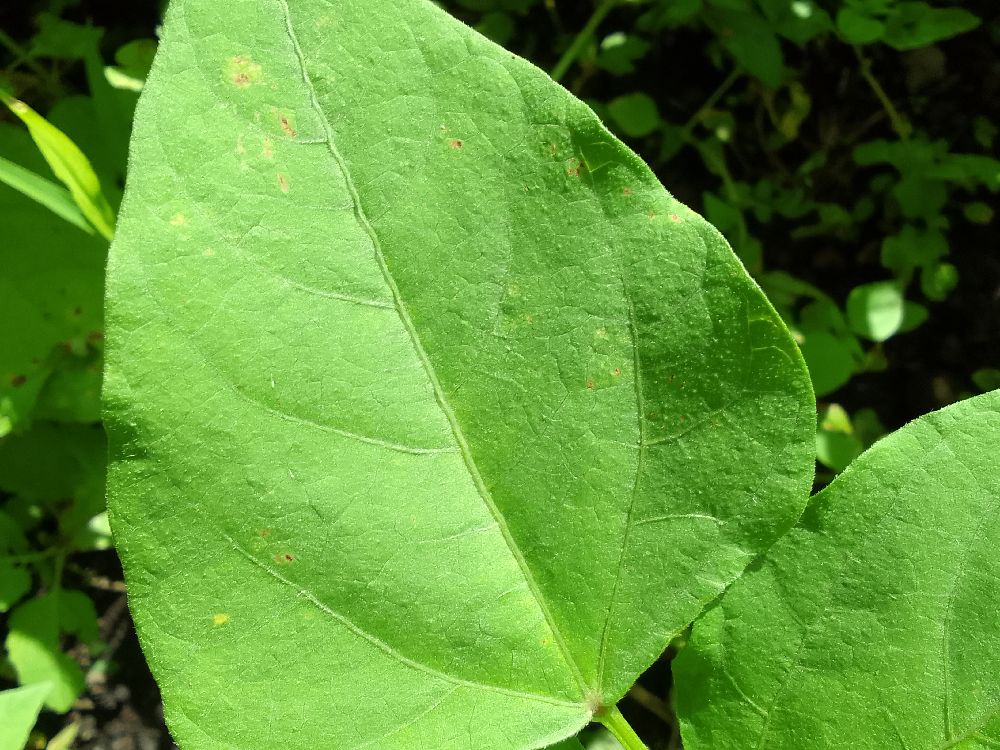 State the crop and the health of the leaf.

common bean, healthy
